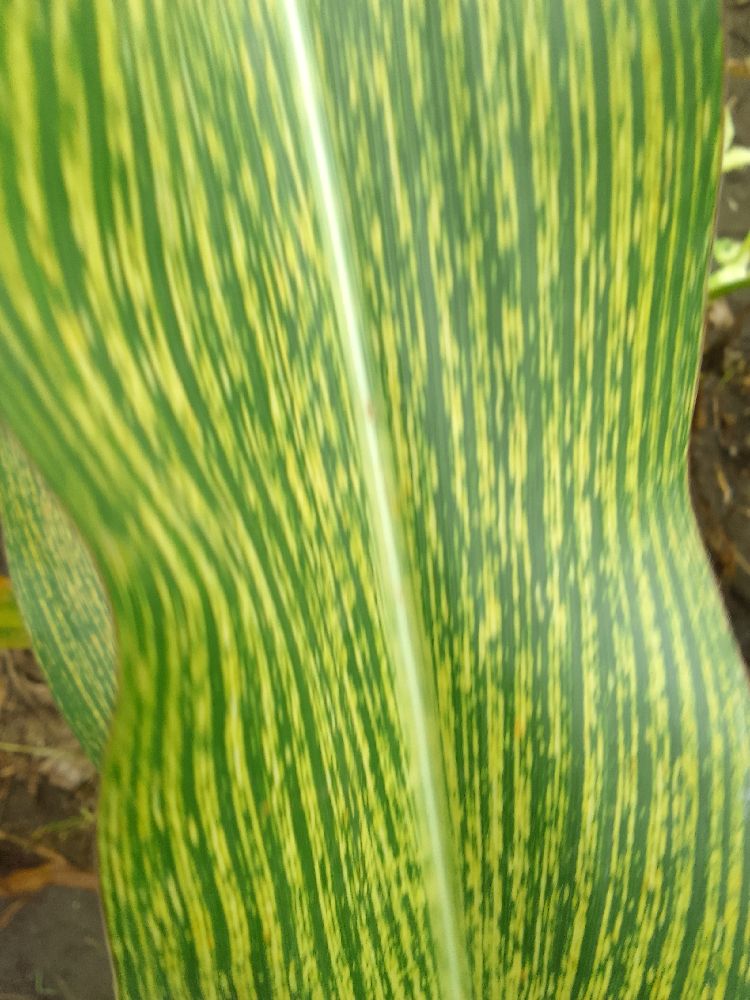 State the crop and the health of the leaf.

maize, maize streak virus
